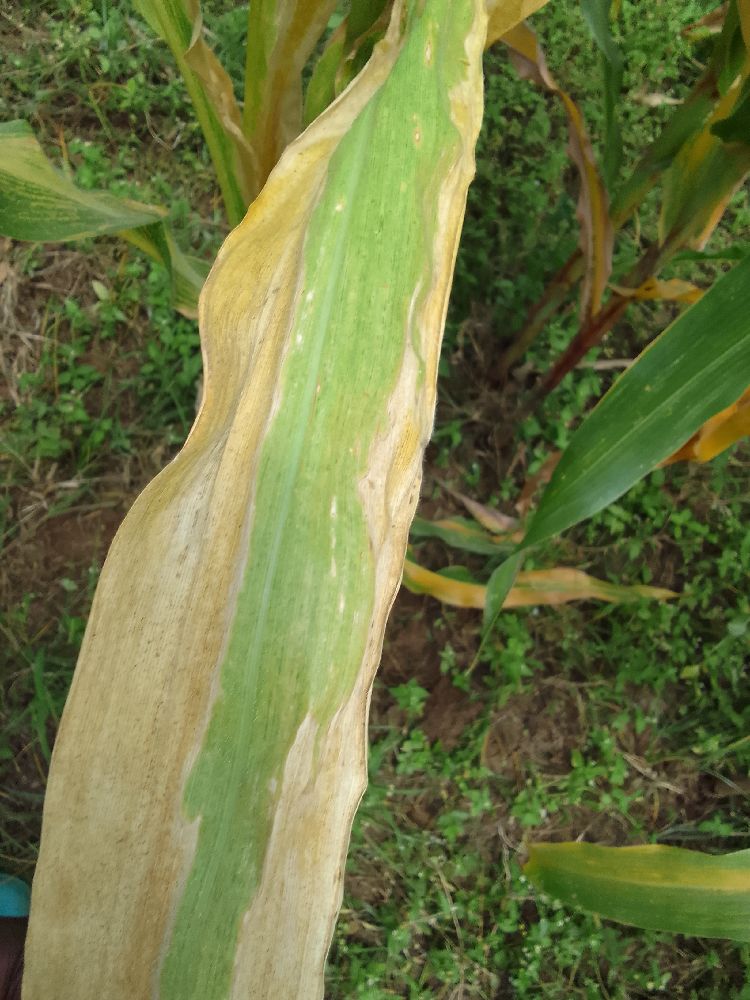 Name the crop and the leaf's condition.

maize, maize lethal necrosis
